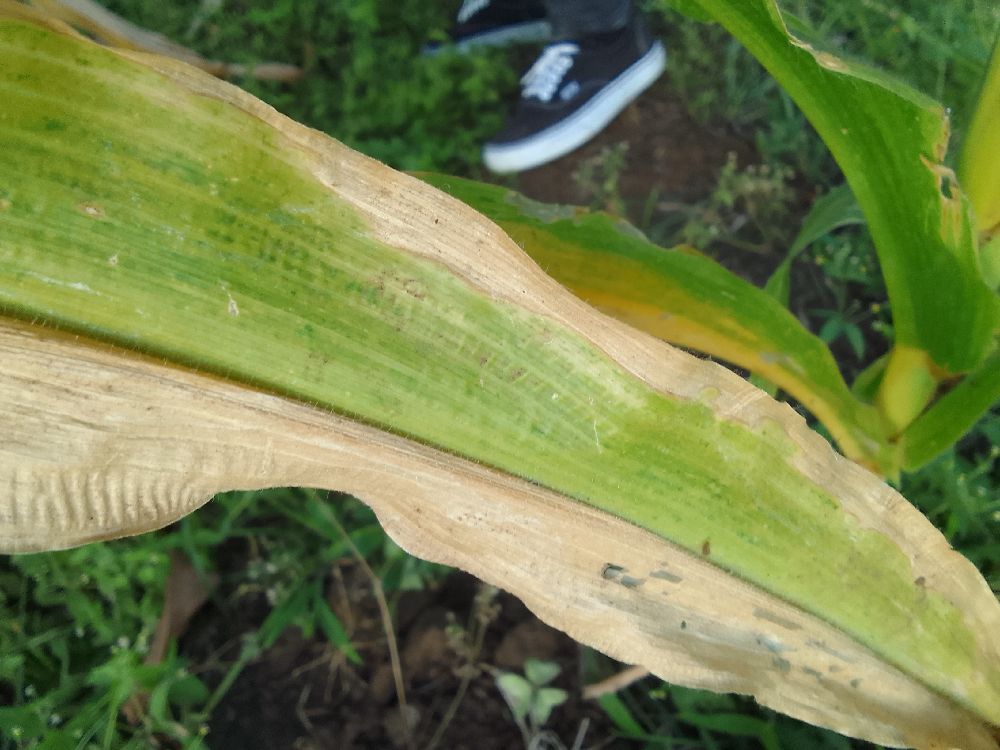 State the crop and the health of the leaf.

maize, maize lethal necrosis
